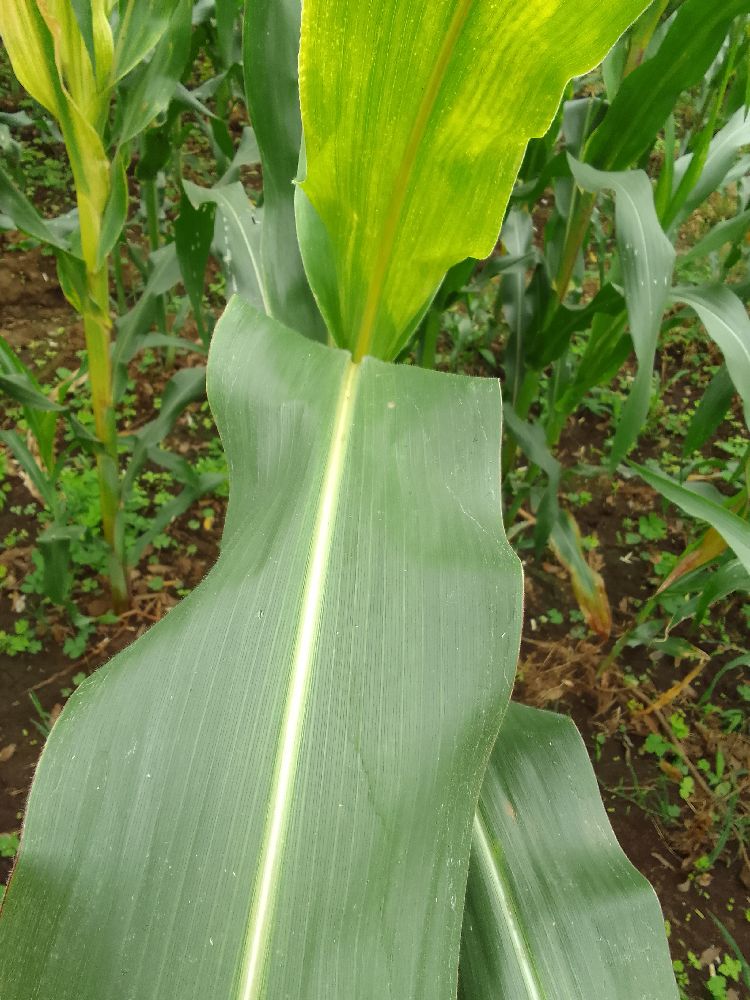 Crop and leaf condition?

maize, healthy
